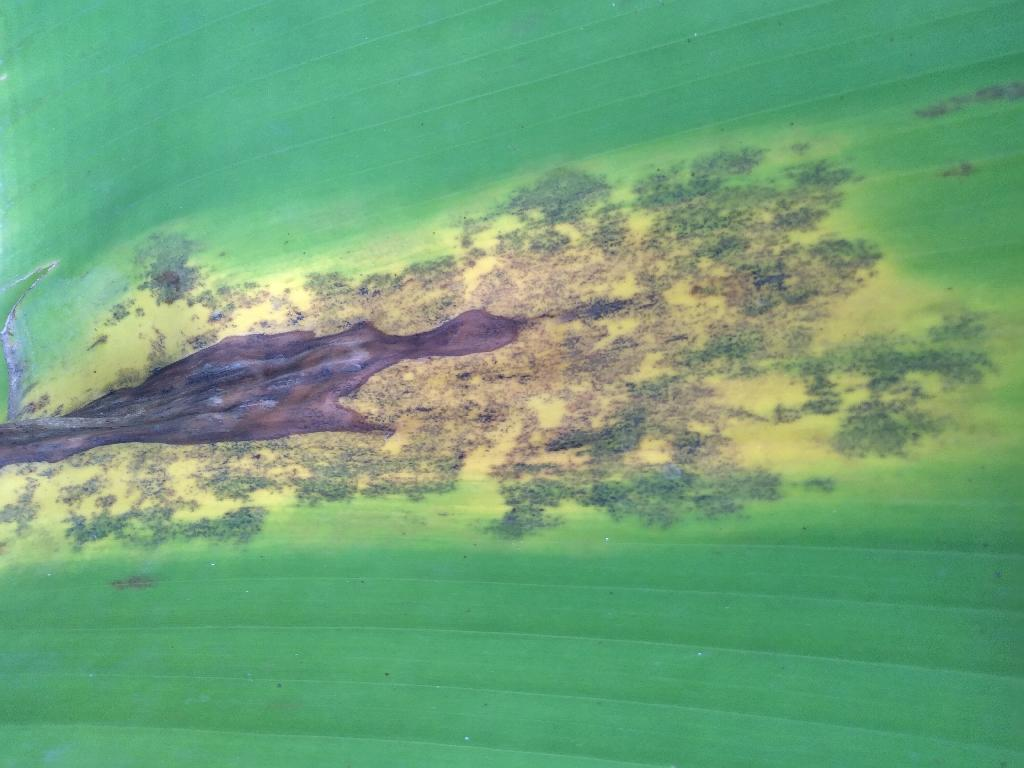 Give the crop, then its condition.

banana, black sigatoka
